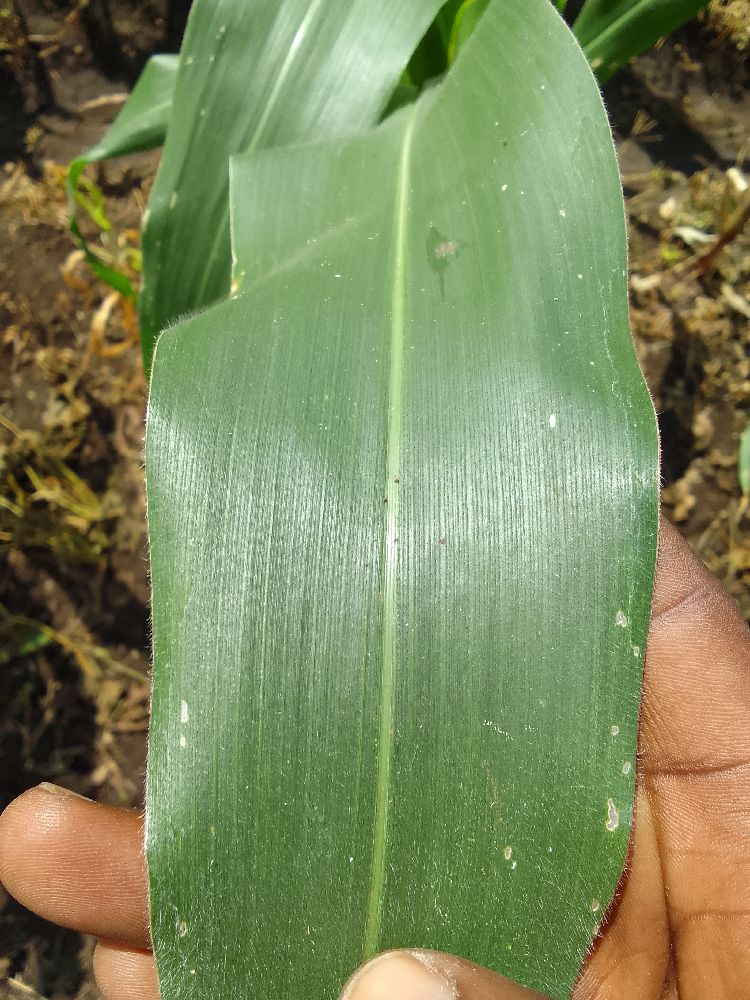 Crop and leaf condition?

maize, healthy
